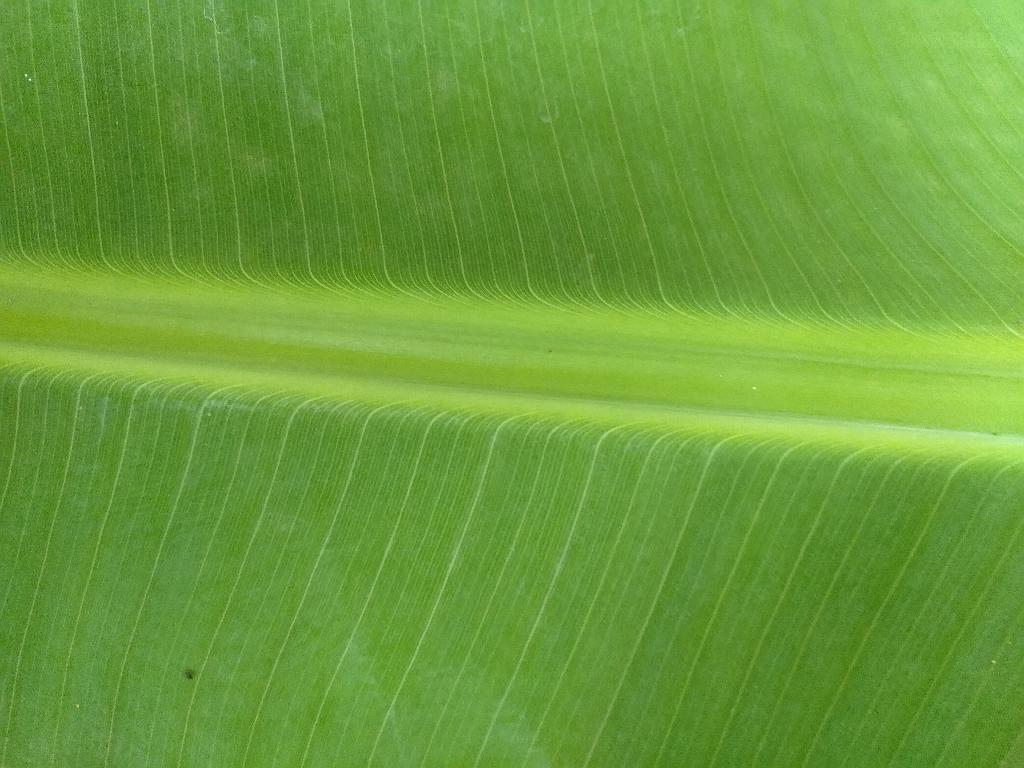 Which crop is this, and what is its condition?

banana, healthy
